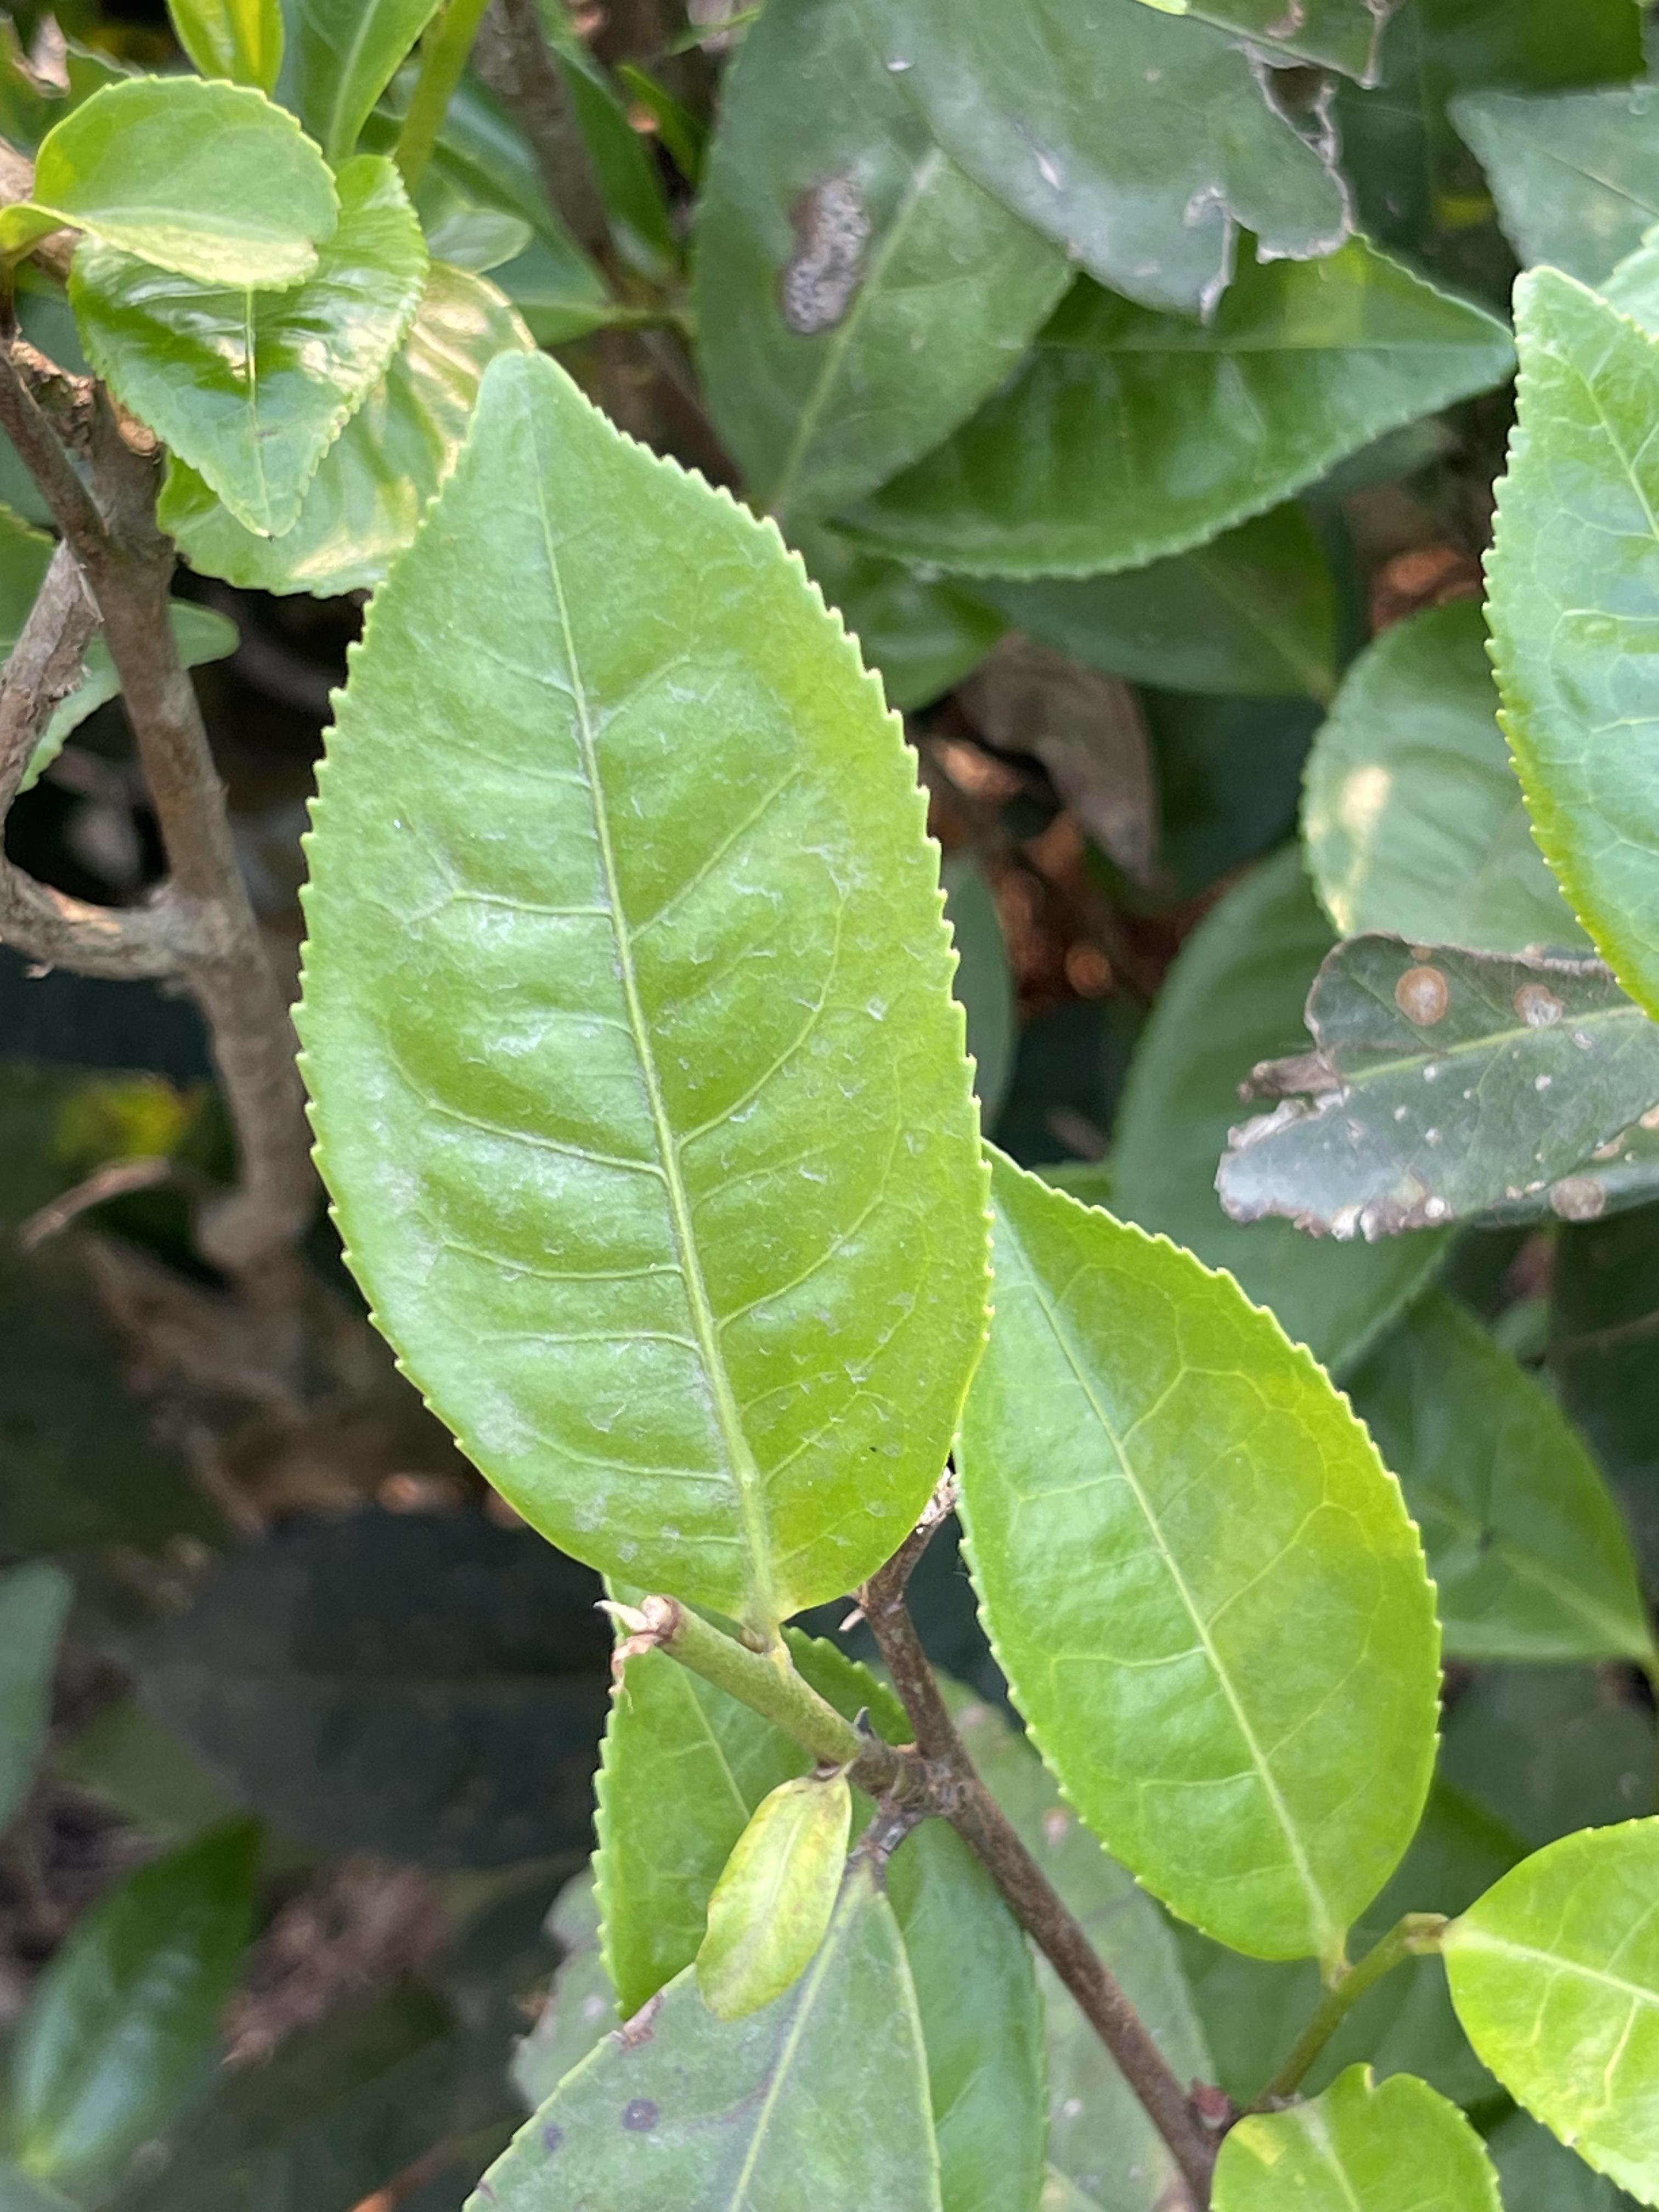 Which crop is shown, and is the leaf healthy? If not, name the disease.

tea, healthy leaf
